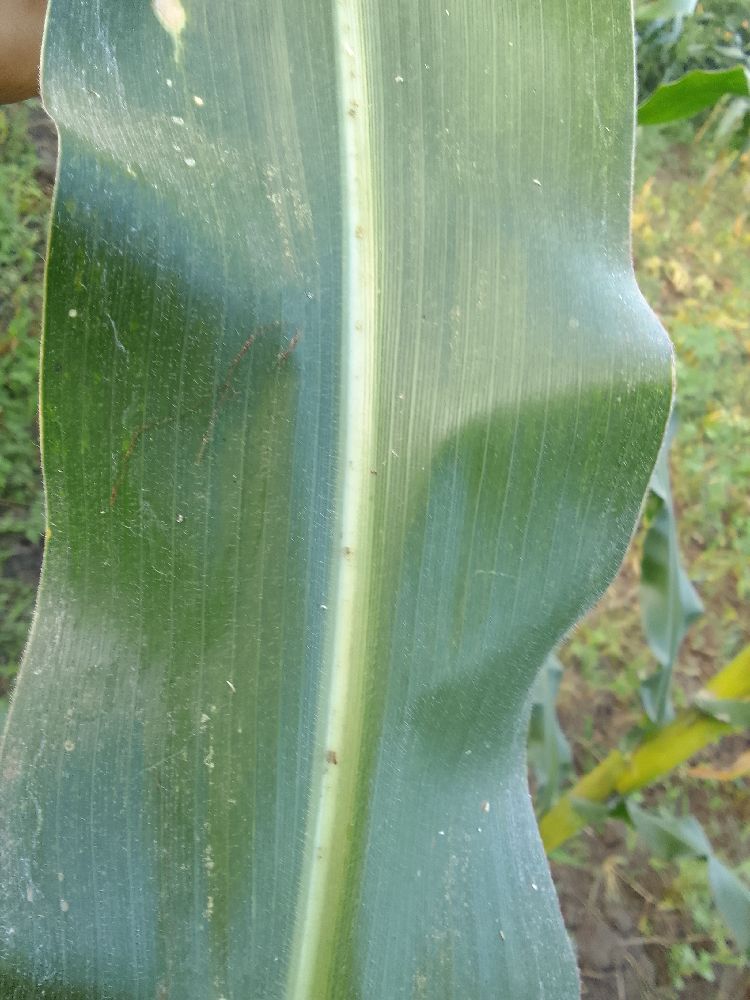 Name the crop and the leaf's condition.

maize, healthy
